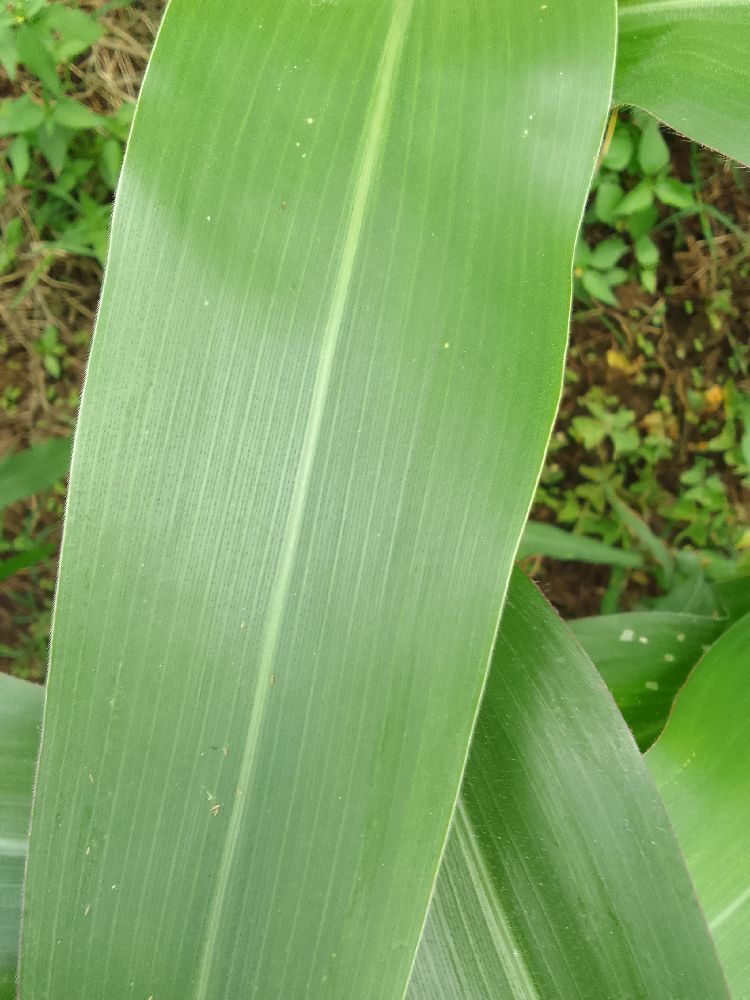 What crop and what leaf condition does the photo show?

maize, healthy
